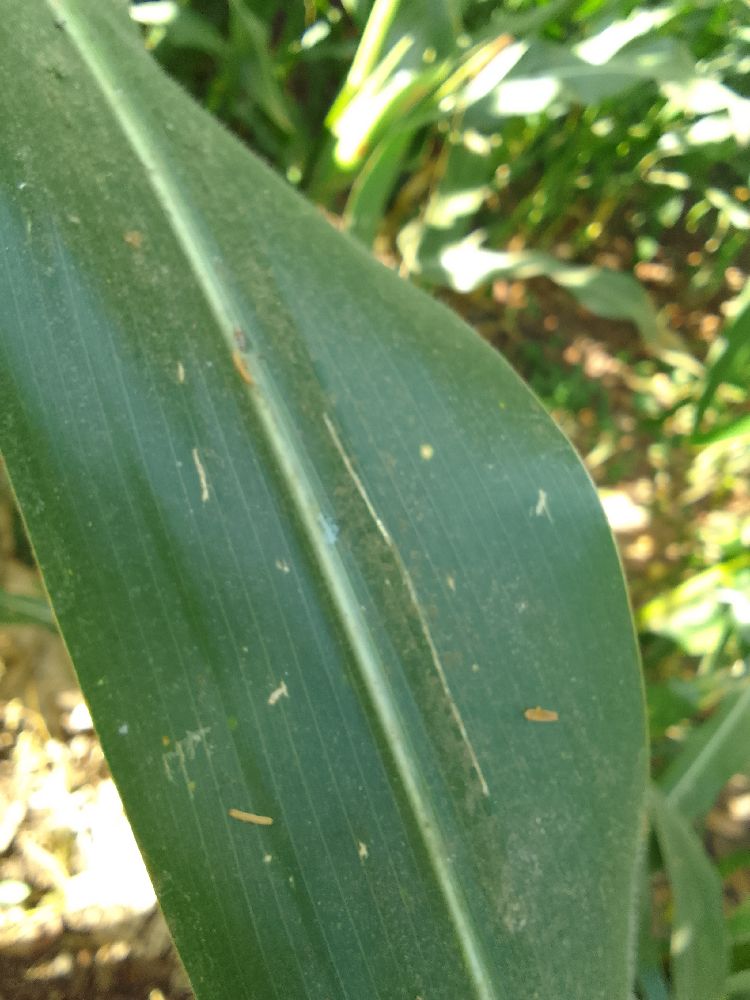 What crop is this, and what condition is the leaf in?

maize, healthy
